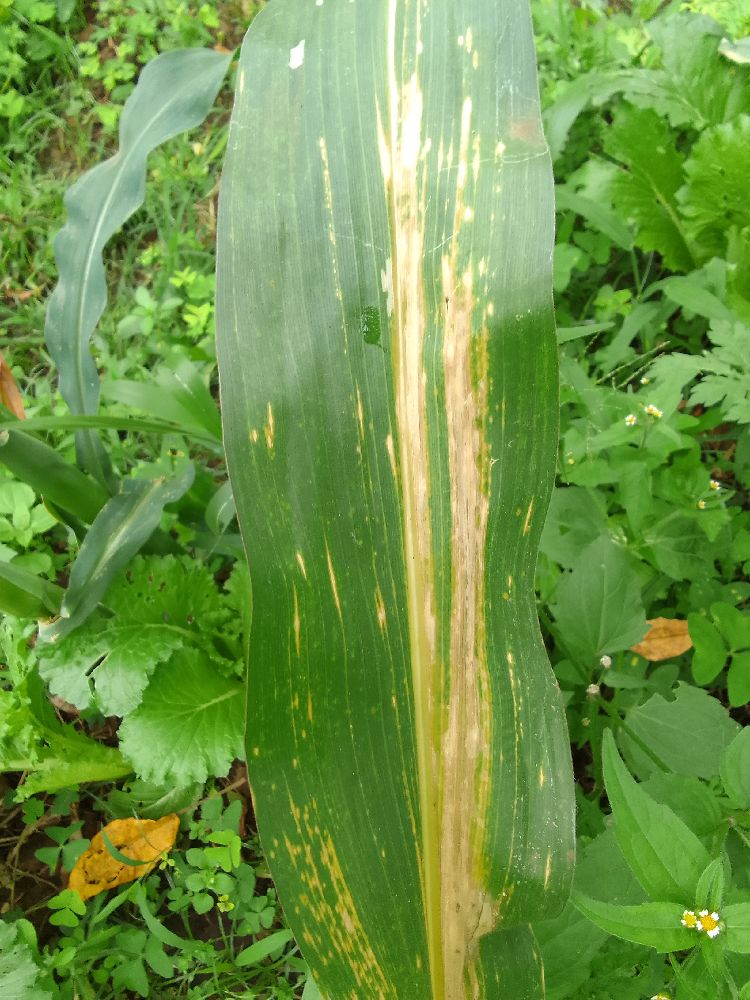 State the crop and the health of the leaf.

maize, maize lethal necrosis
